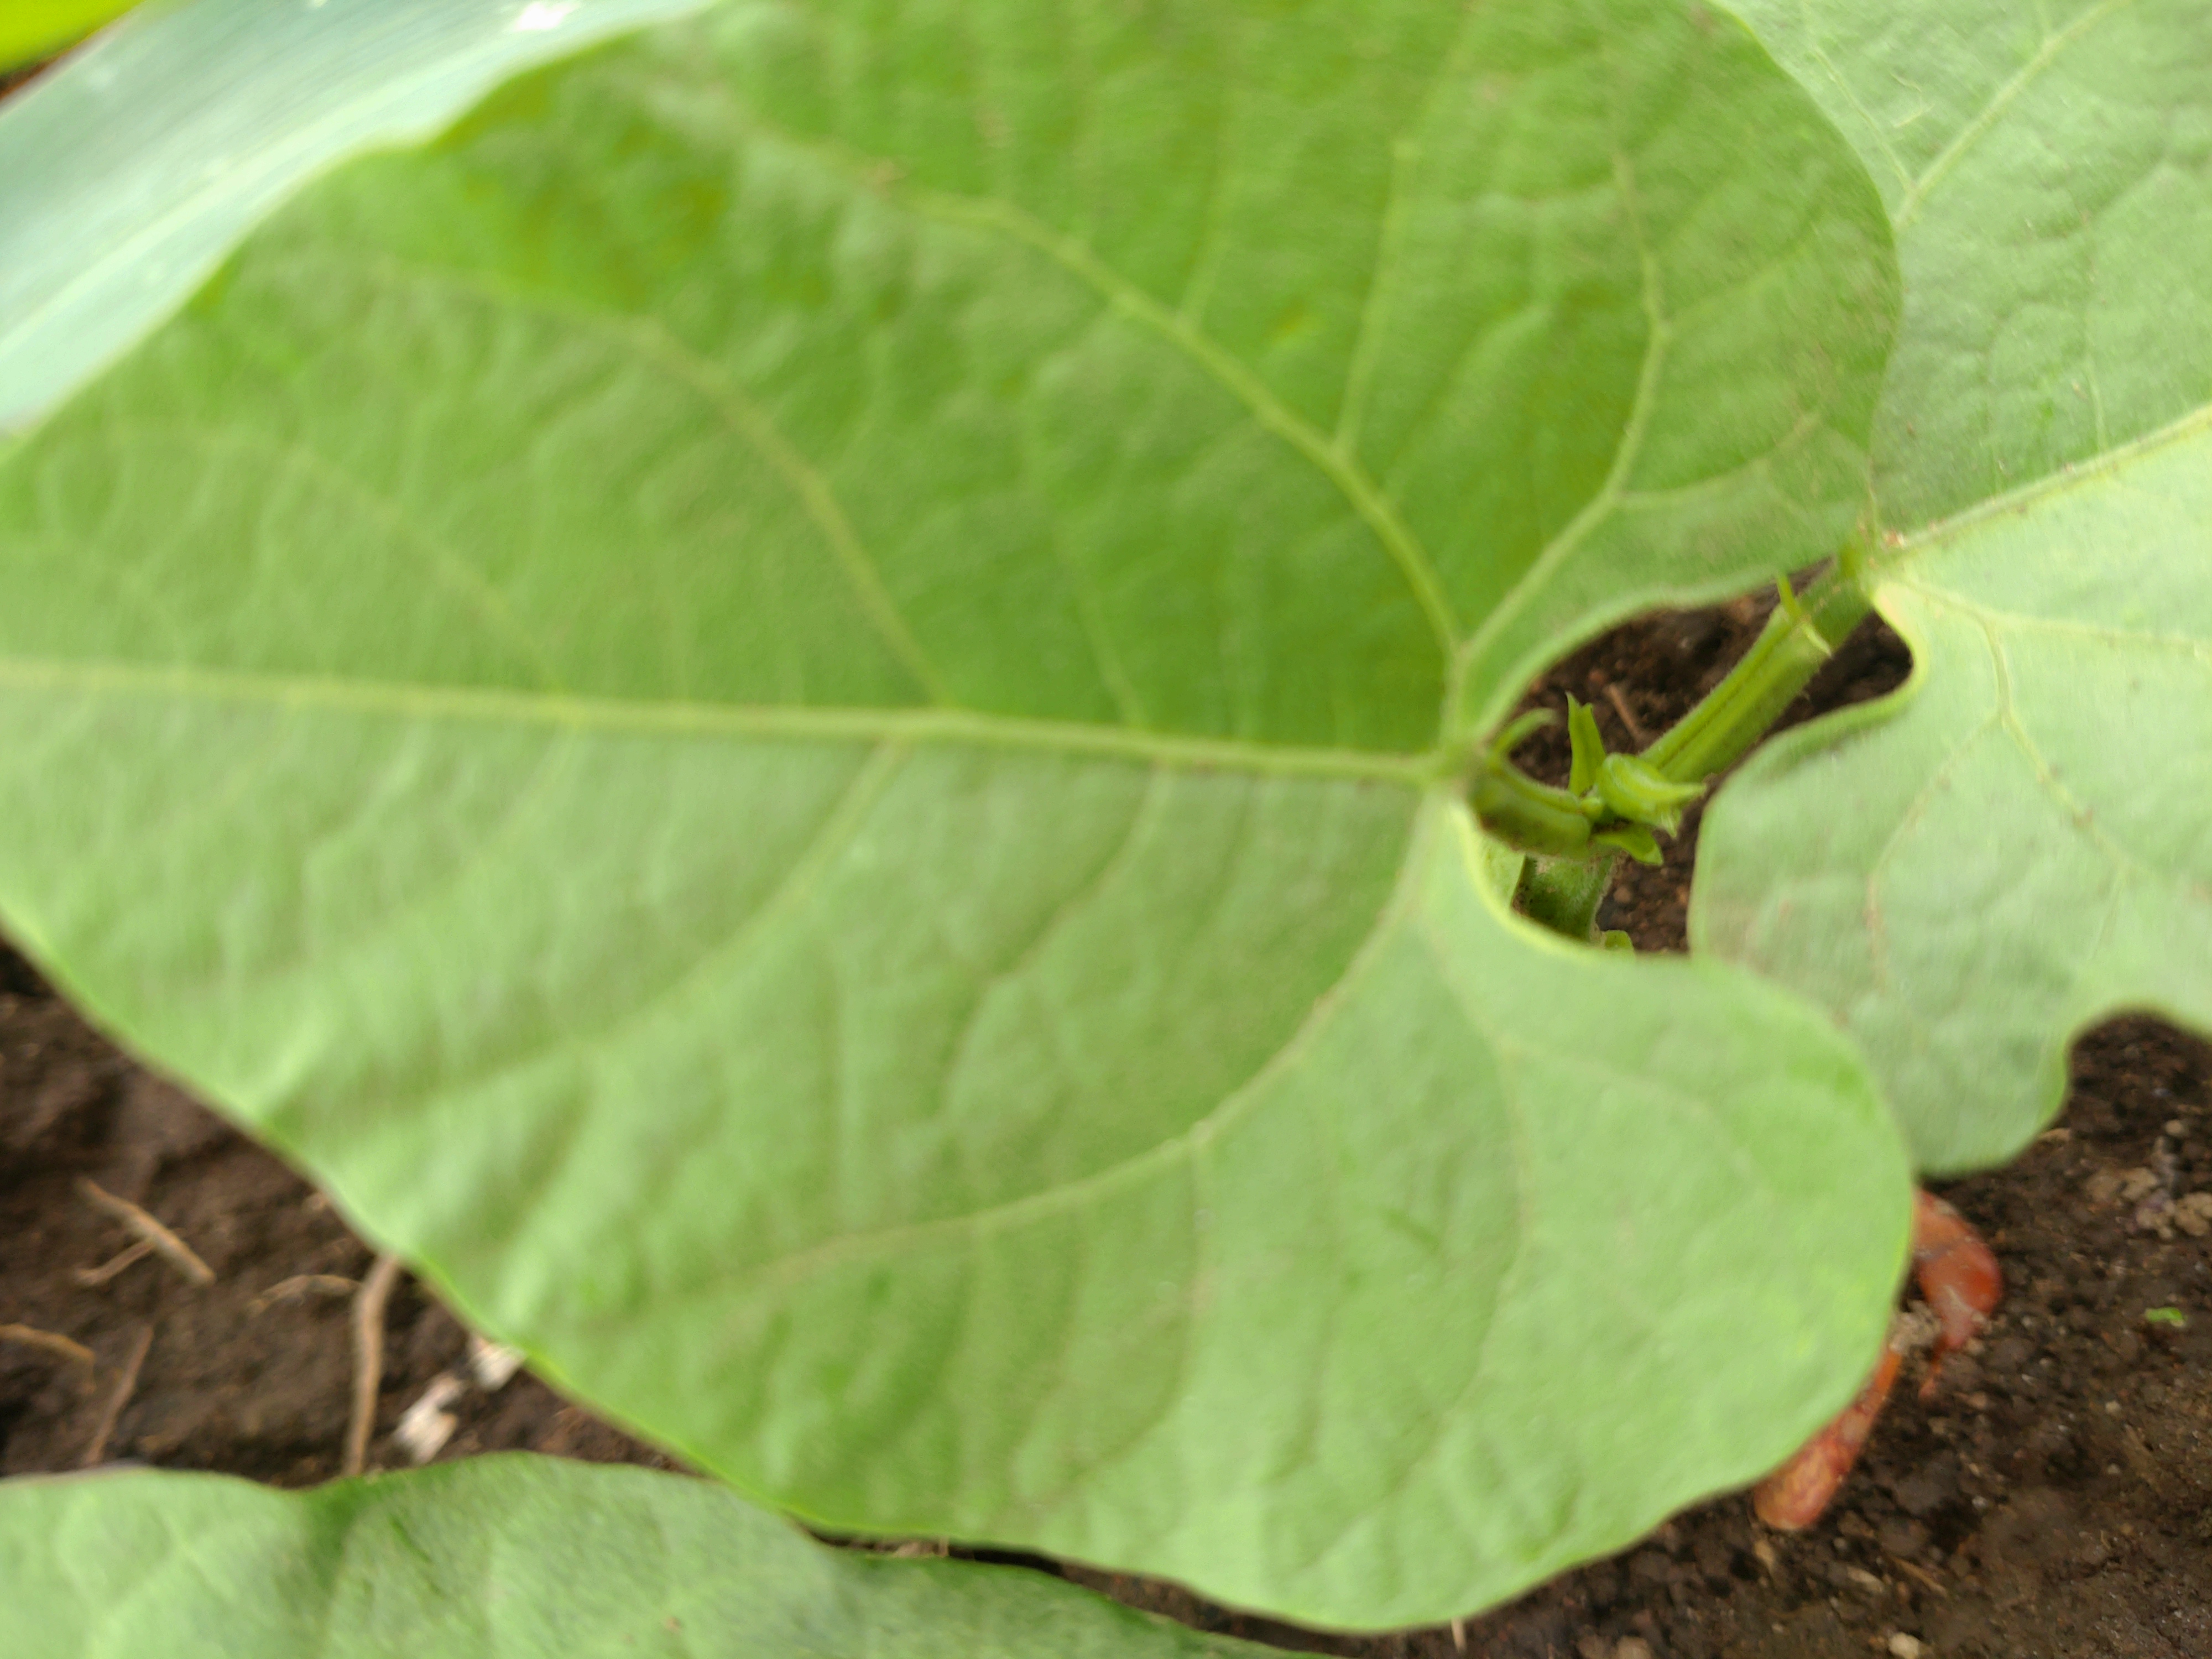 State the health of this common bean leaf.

healthy
